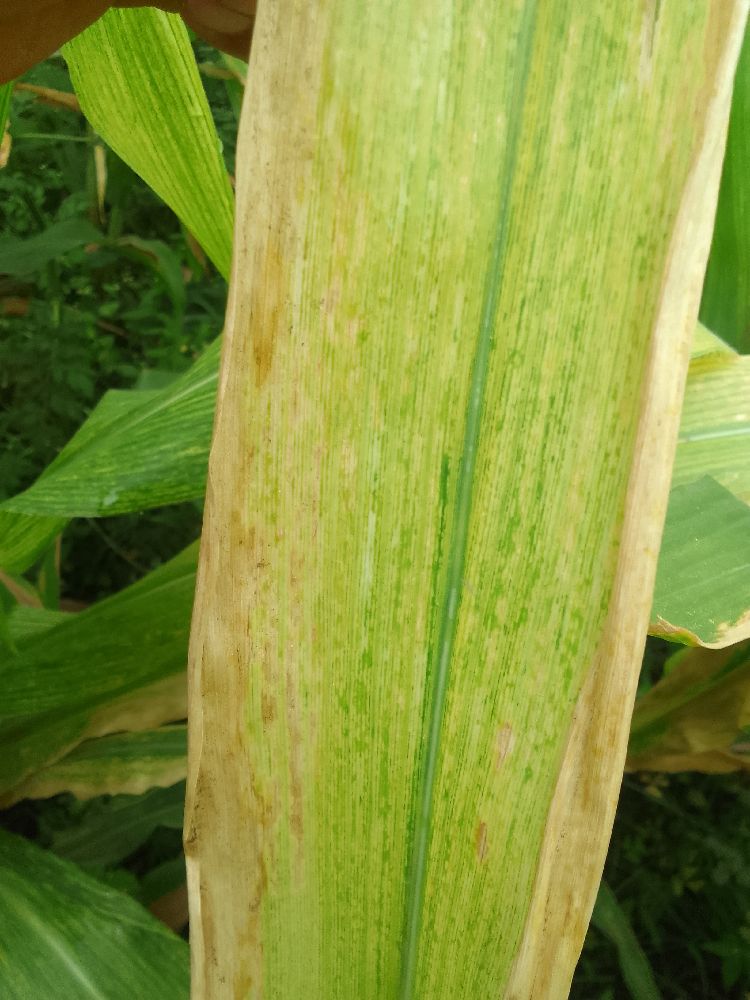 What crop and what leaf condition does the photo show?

maize, maize lethal necrosis
